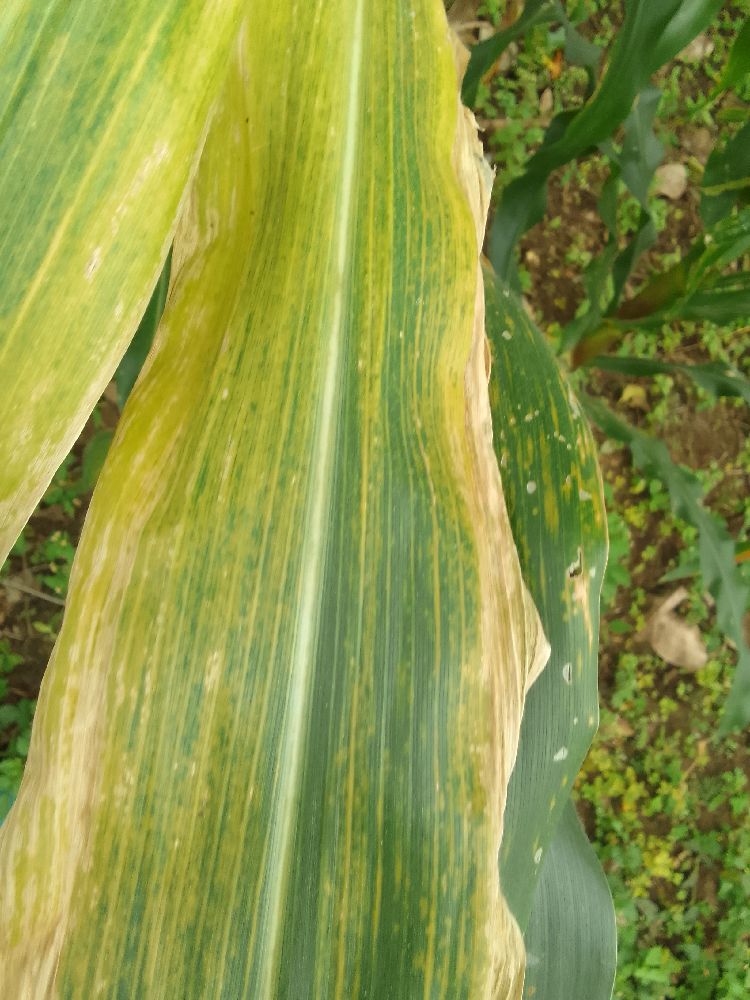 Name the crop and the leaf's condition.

maize, maize lethal necrosis
